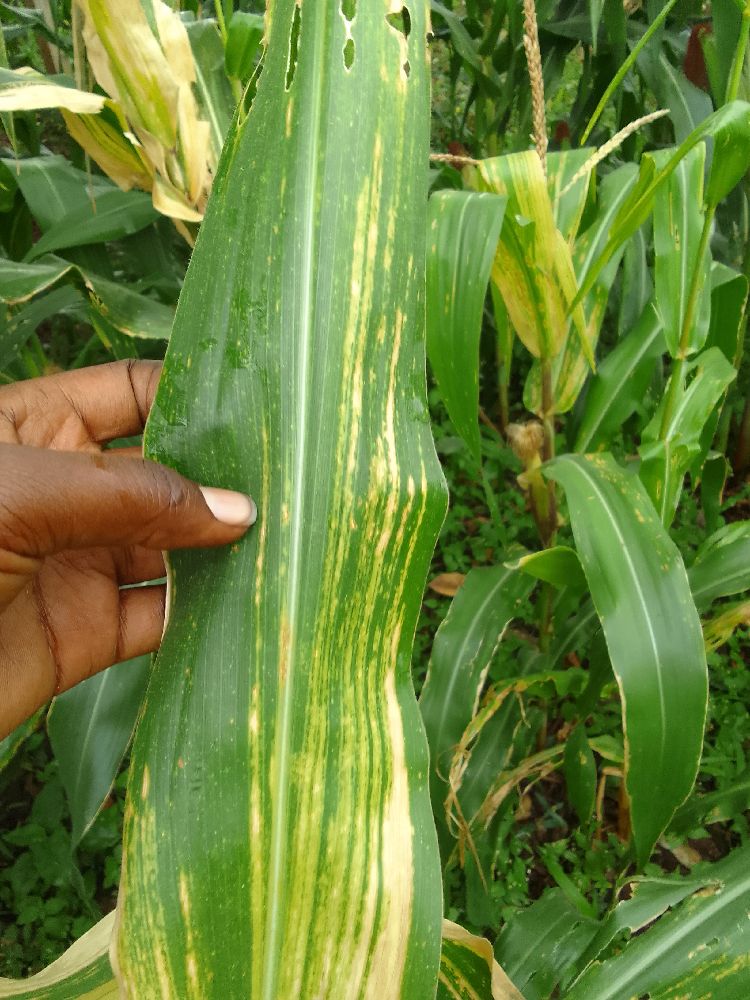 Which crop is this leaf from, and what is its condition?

maize, maize lethal necrosis
